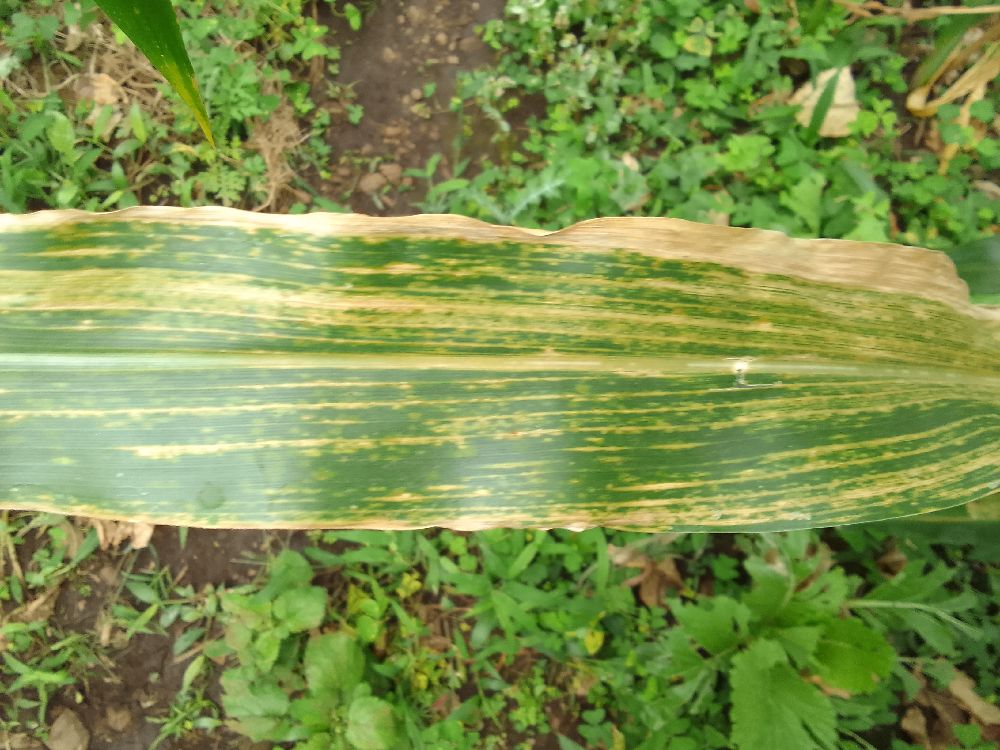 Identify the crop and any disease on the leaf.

maize, maize lethal necrosis
